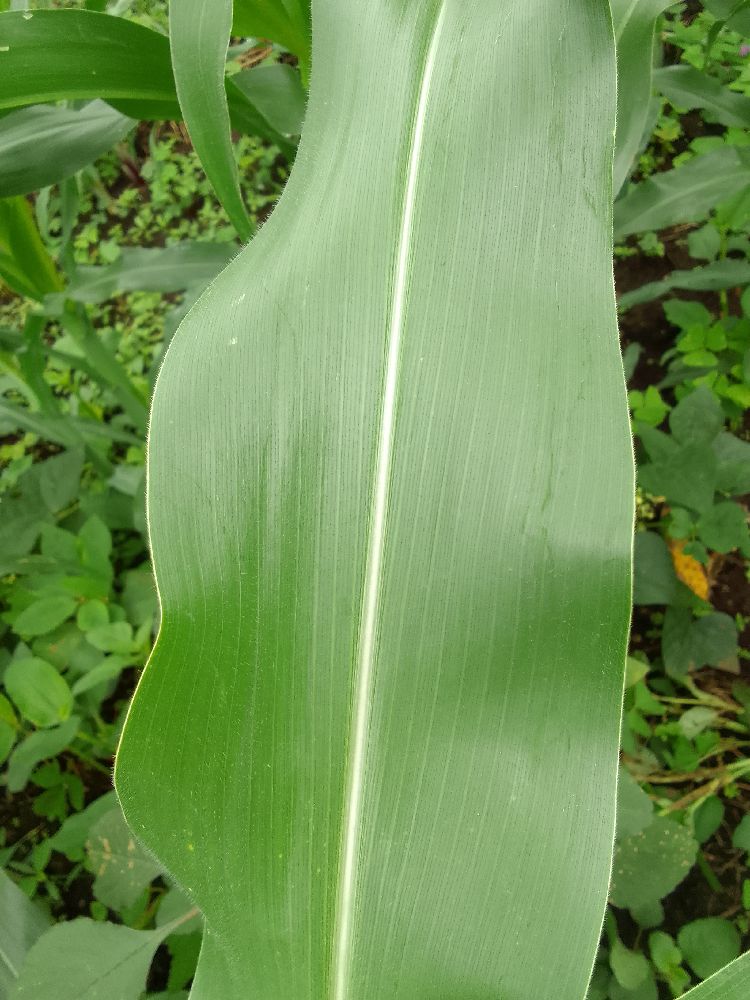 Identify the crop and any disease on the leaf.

maize, healthy
